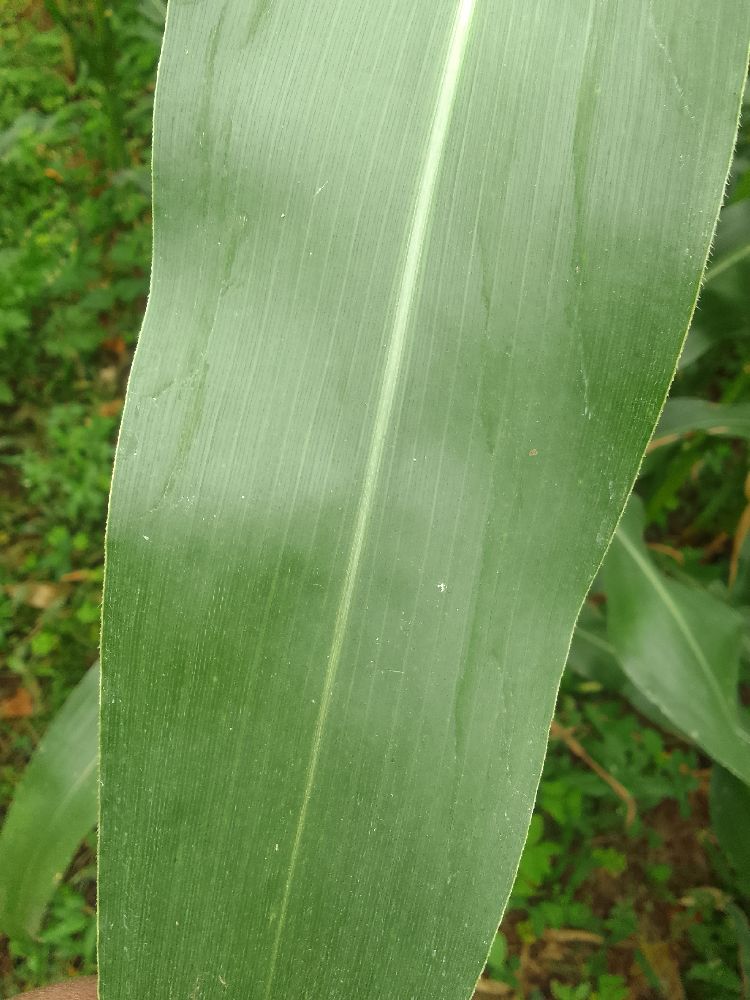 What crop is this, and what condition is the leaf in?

maize, healthy
